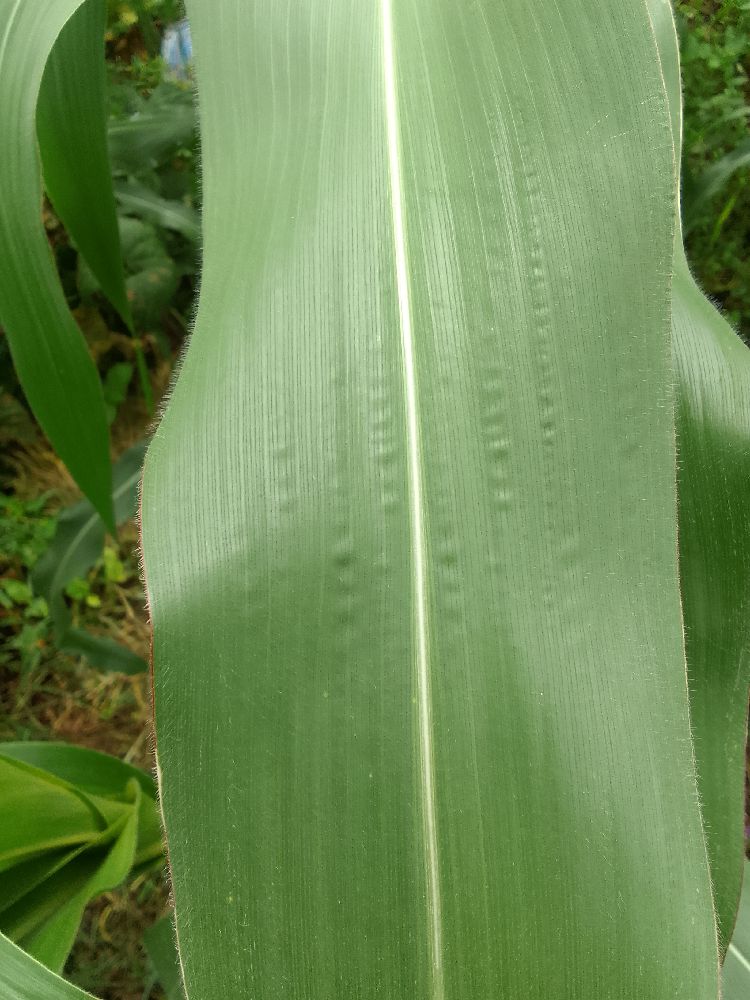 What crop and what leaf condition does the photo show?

maize, healthy
